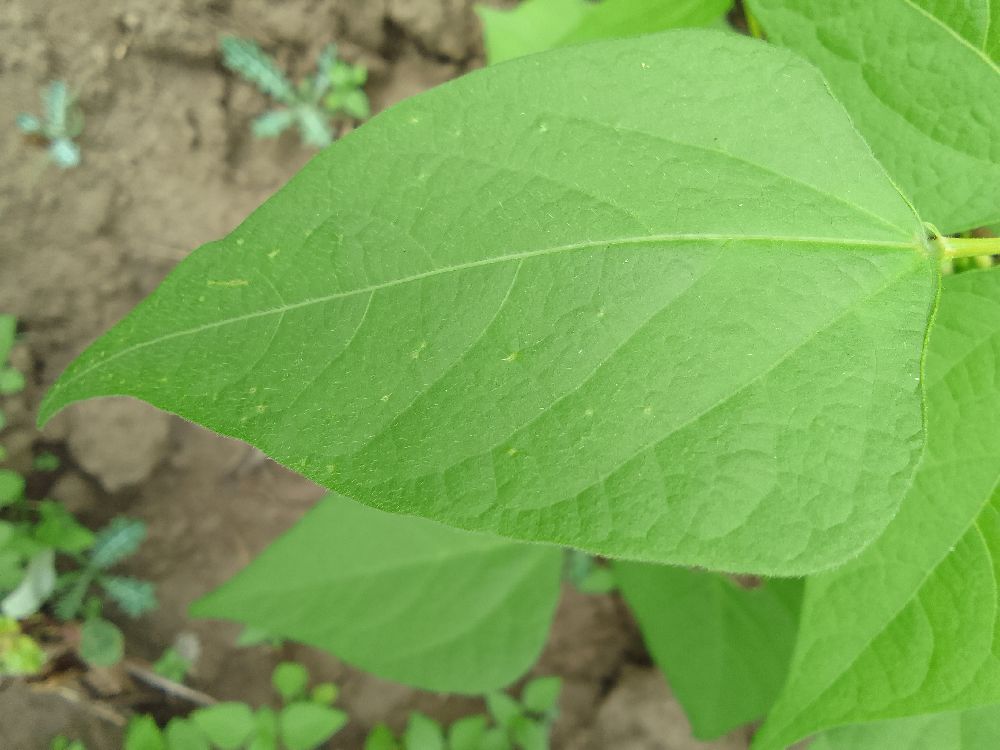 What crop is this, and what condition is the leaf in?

common bean, healthy
